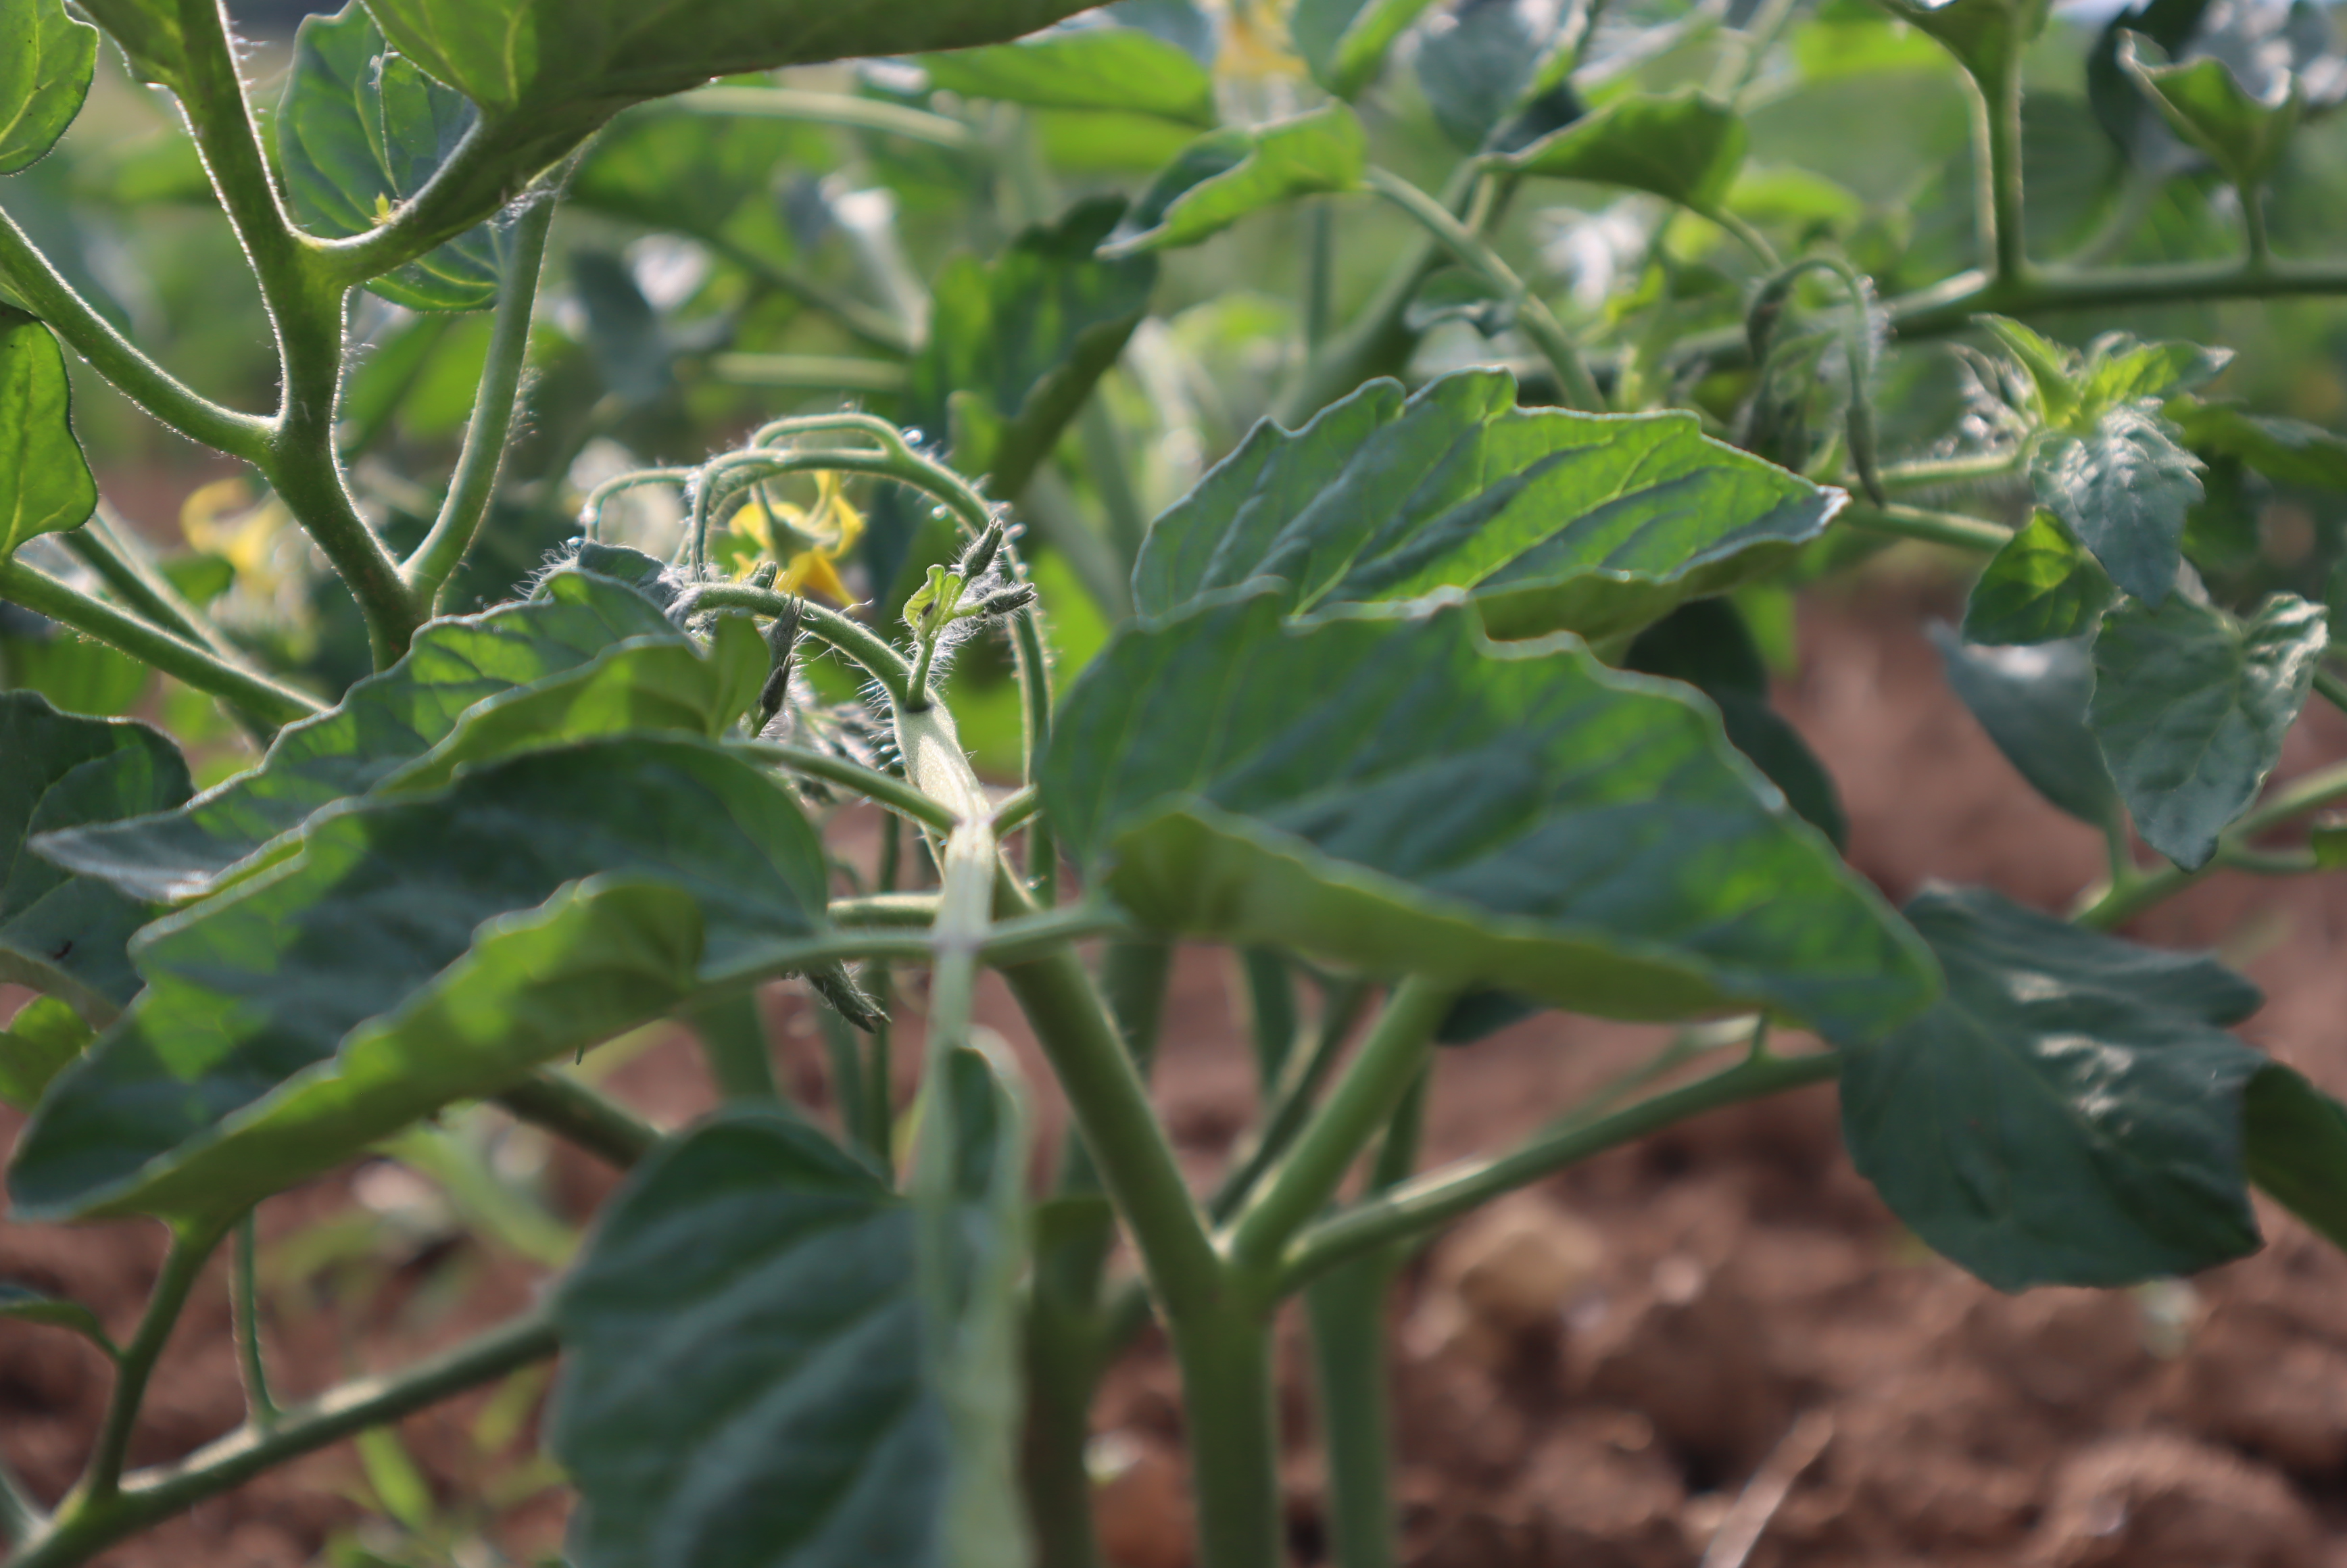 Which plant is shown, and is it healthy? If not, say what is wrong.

tomato, water stress
